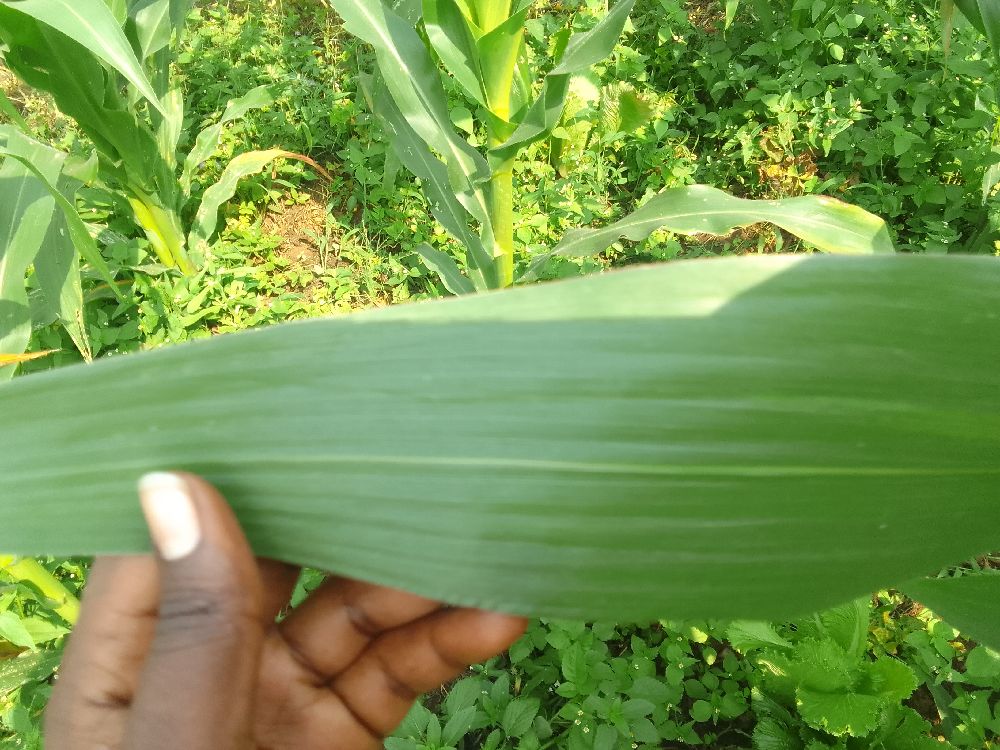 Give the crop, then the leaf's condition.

maize, healthy
